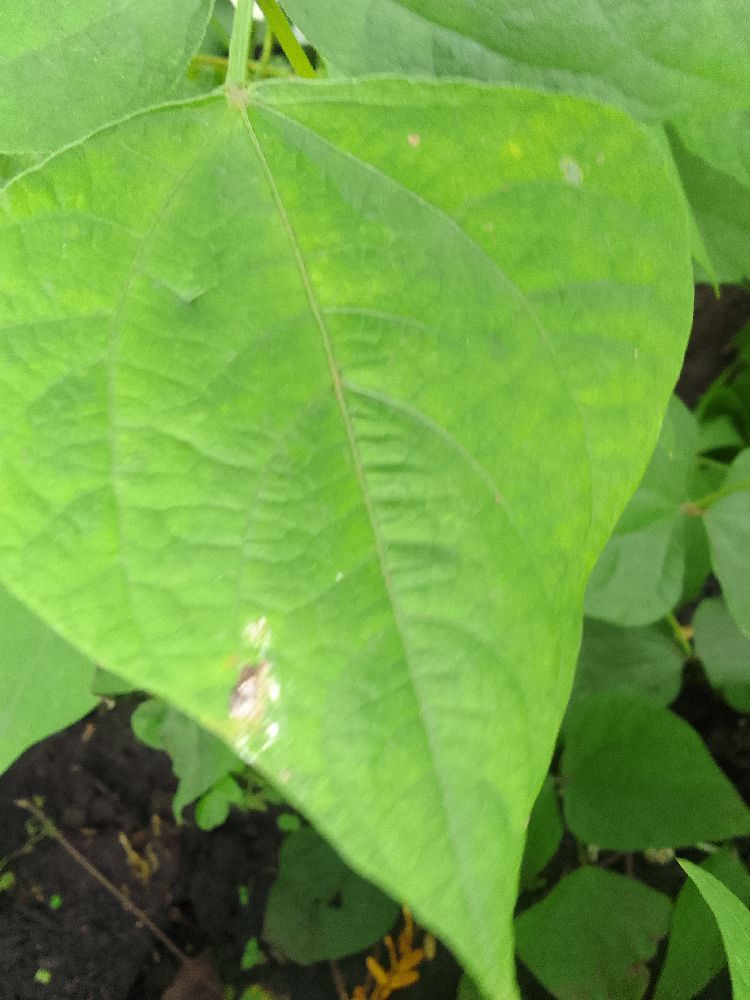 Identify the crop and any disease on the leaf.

common bean, healthy
